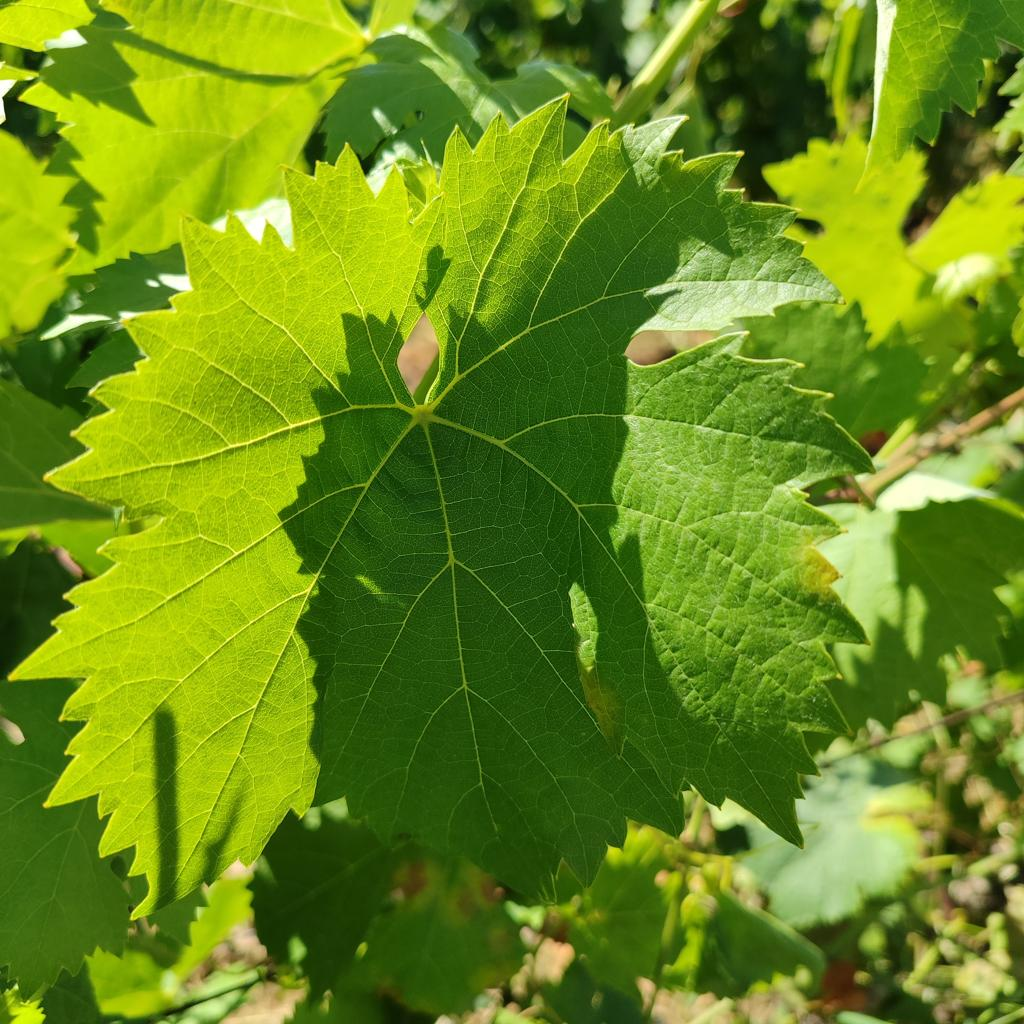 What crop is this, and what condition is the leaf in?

grapevine, downy mildew
